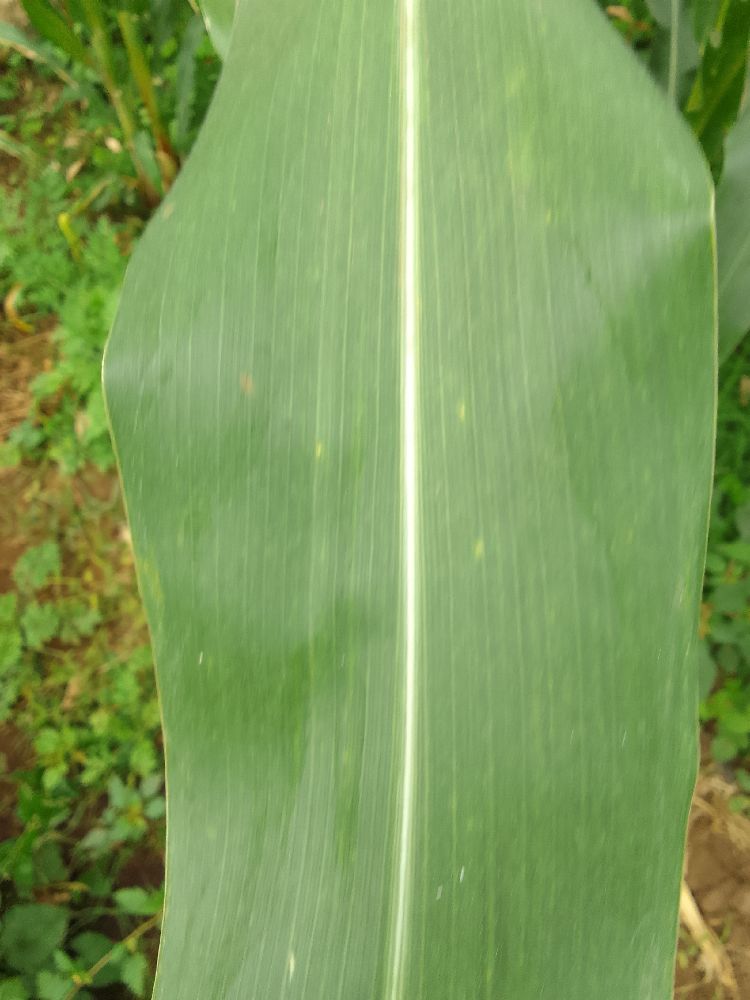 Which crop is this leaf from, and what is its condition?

maize, healthy
